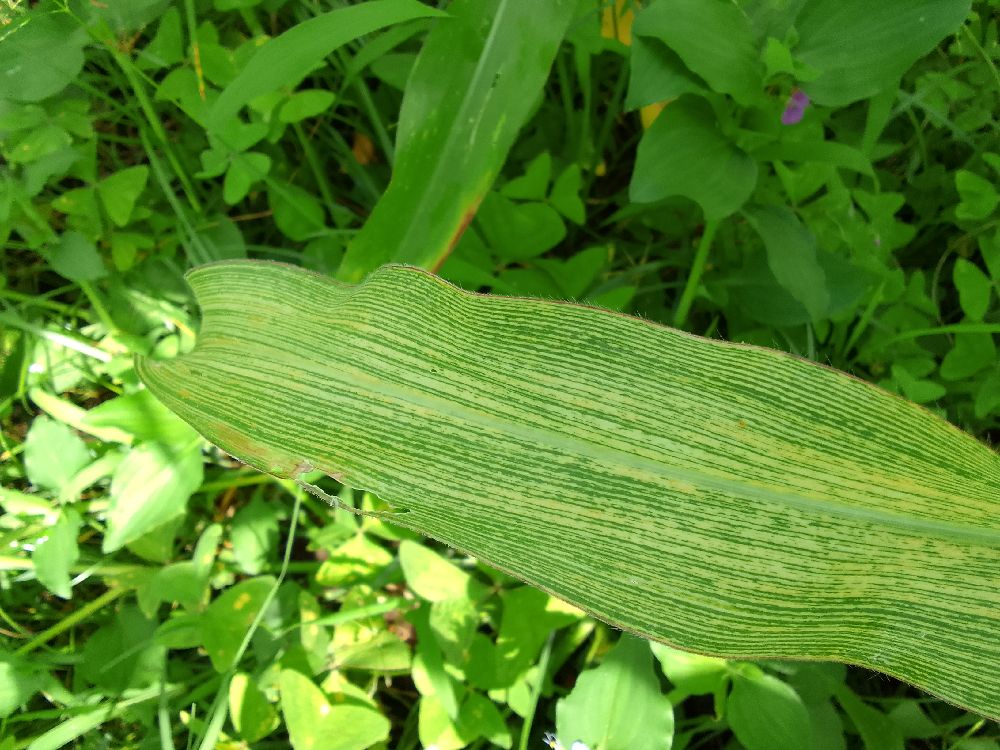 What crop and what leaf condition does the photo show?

maize, maize streak virus
